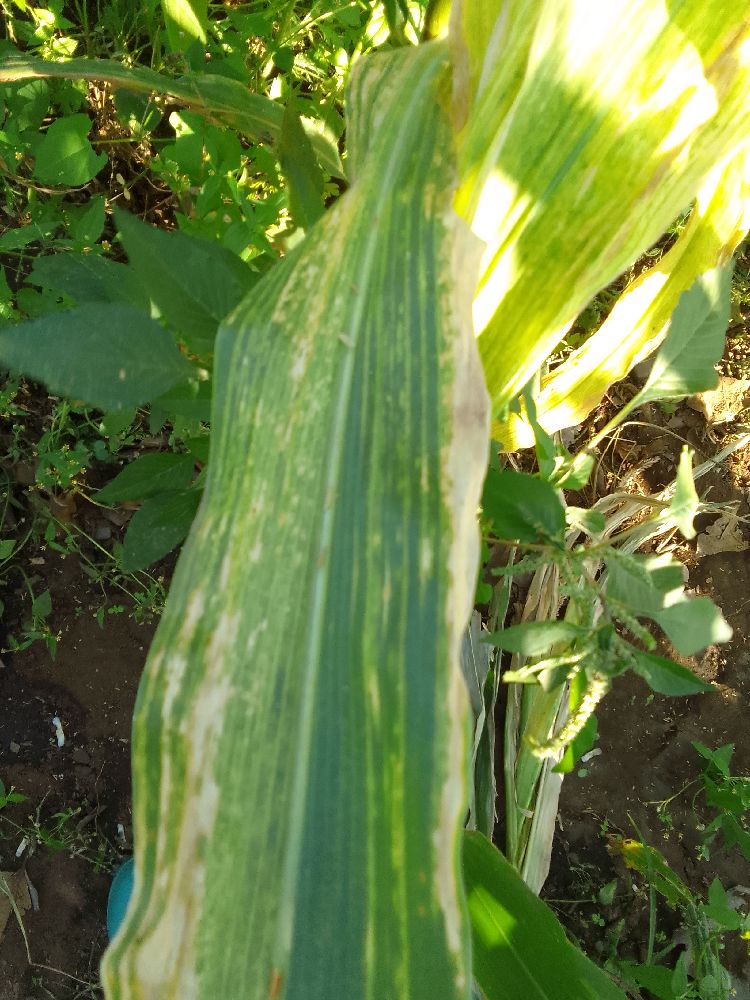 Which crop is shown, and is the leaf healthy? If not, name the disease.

maize, maize lethal necrosis
